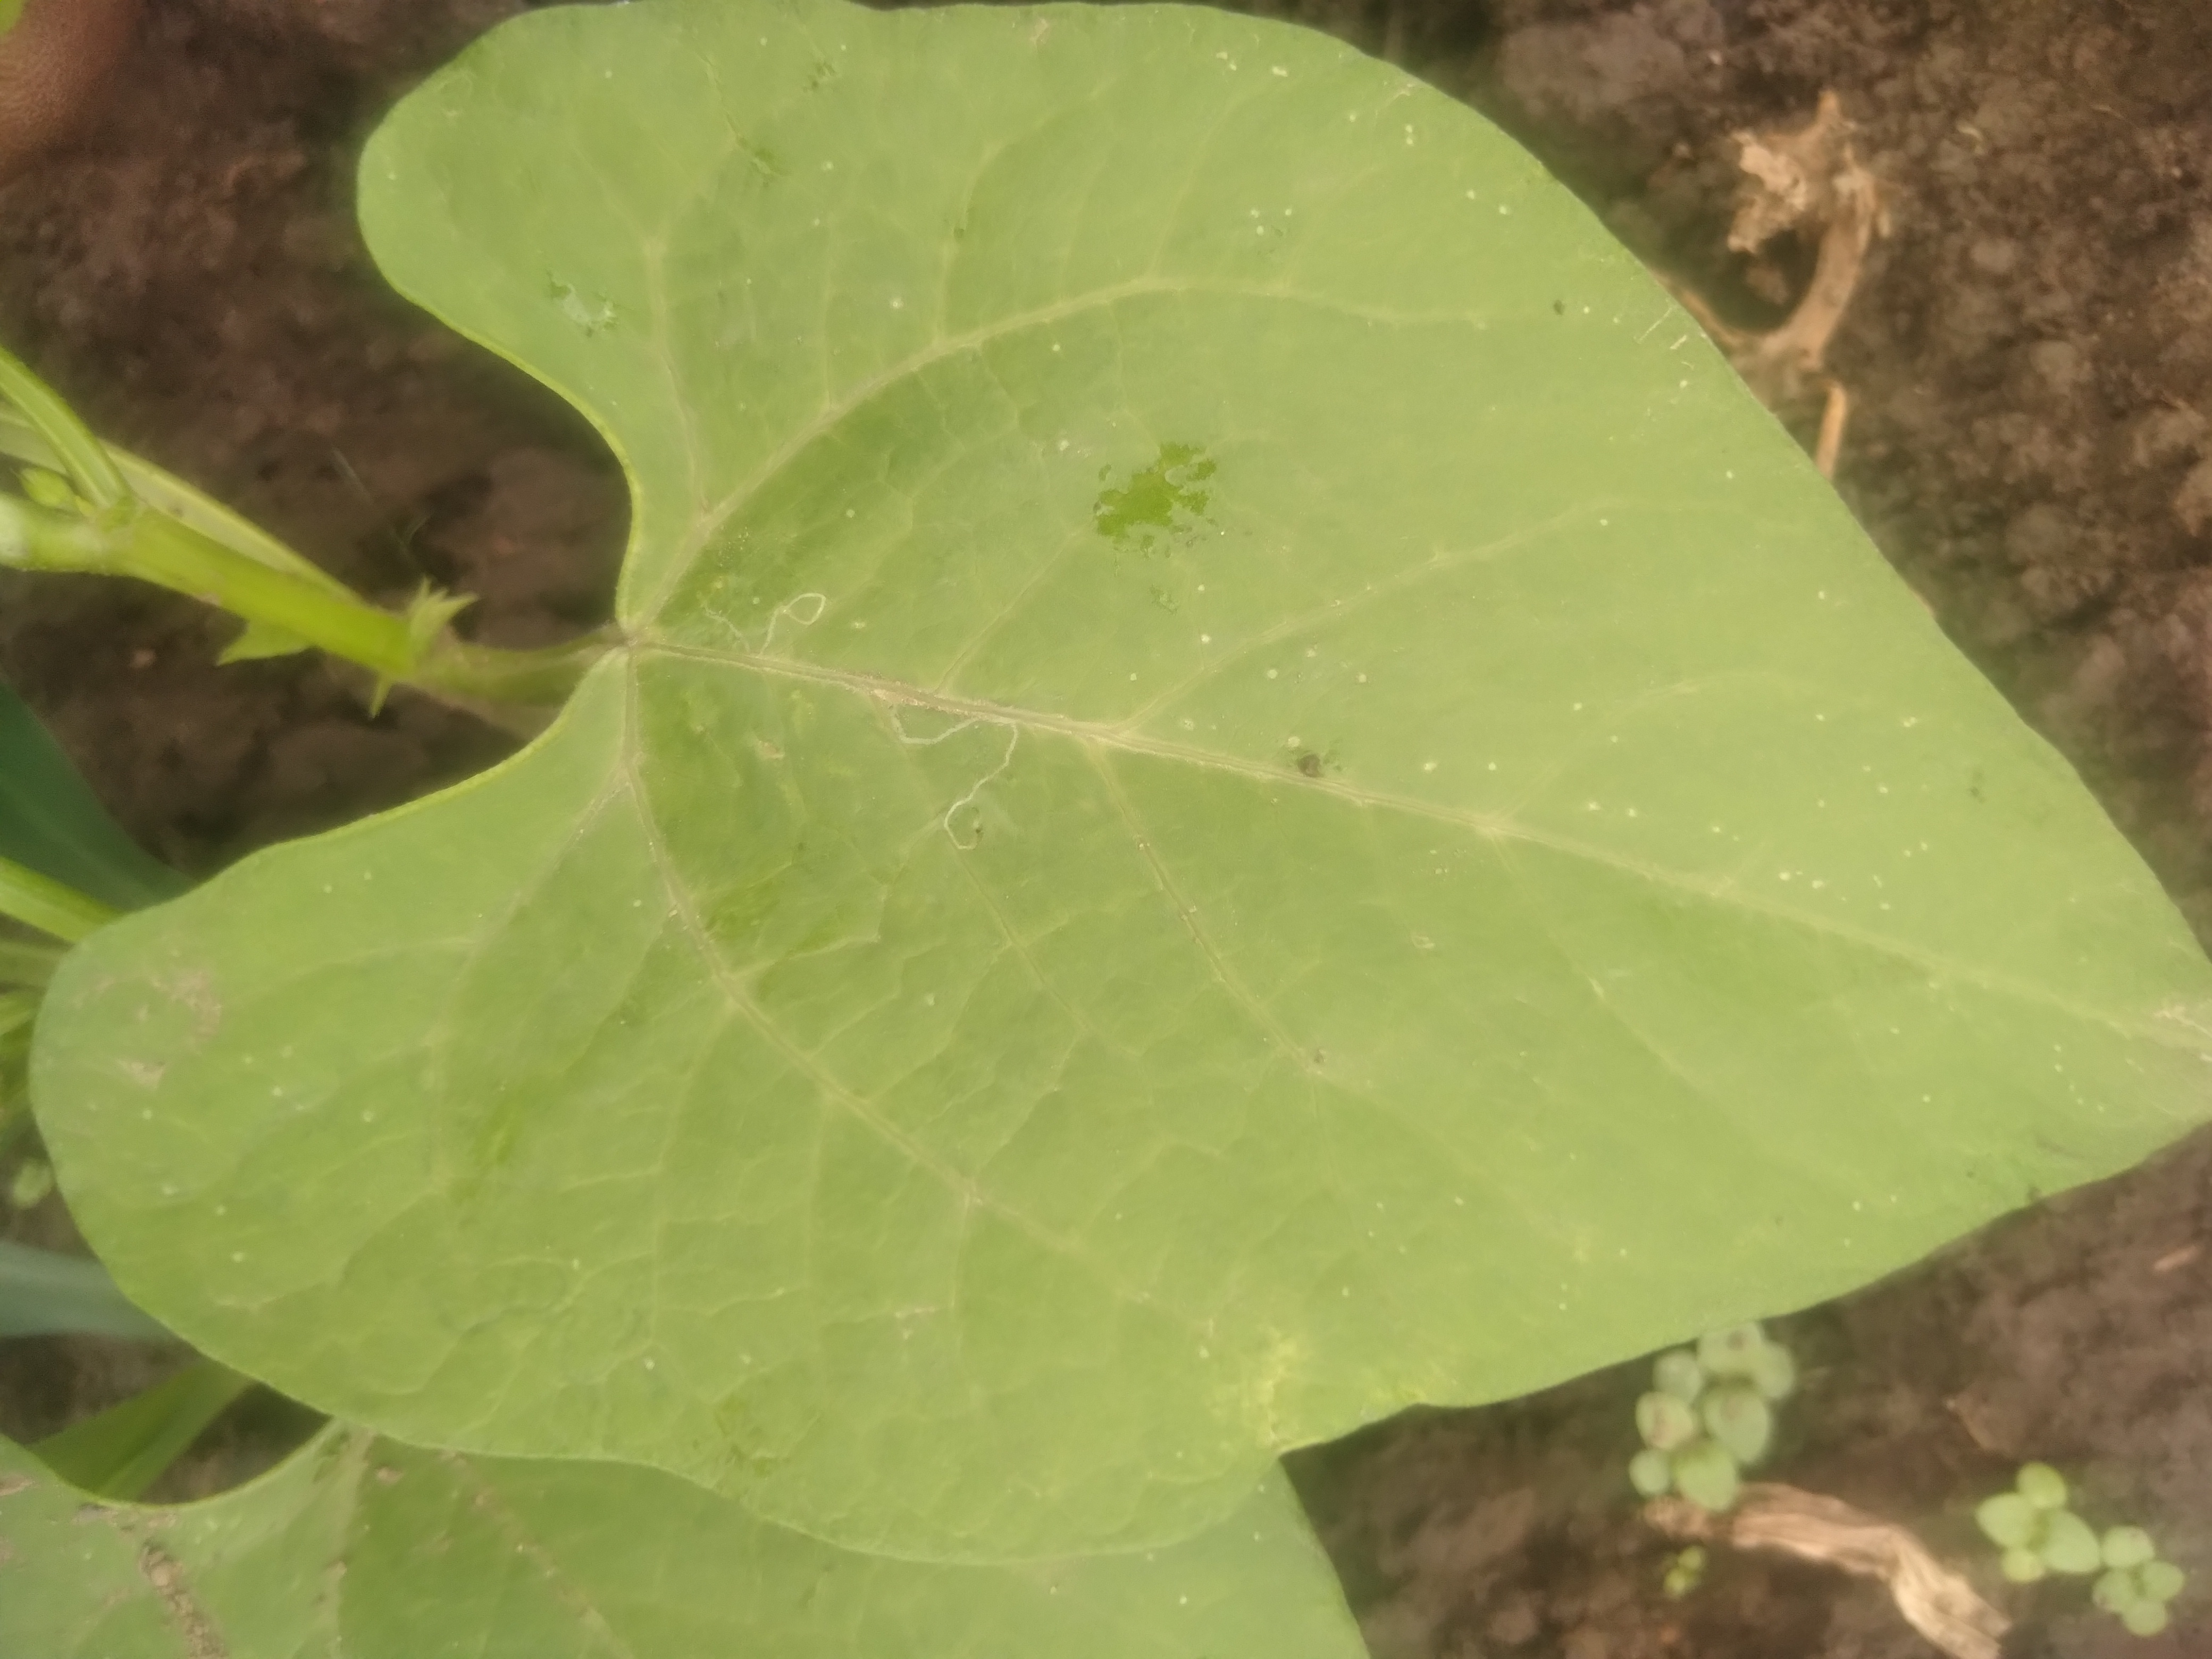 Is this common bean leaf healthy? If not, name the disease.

healthy
